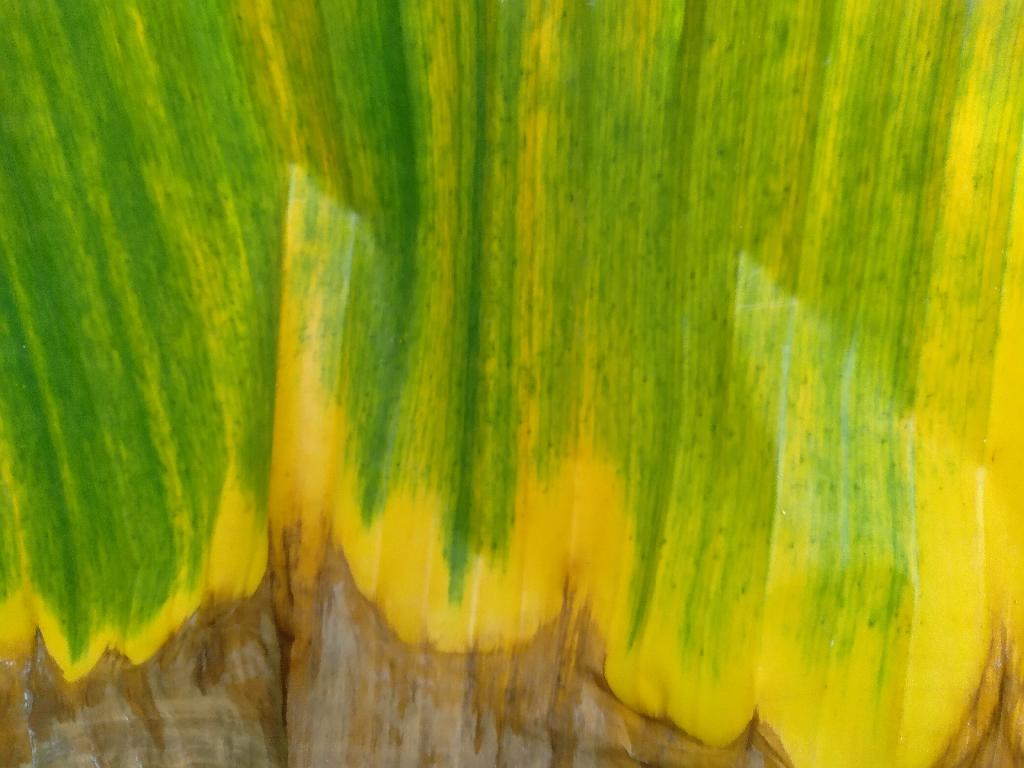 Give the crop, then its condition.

banana, fusarium wilt race 1
